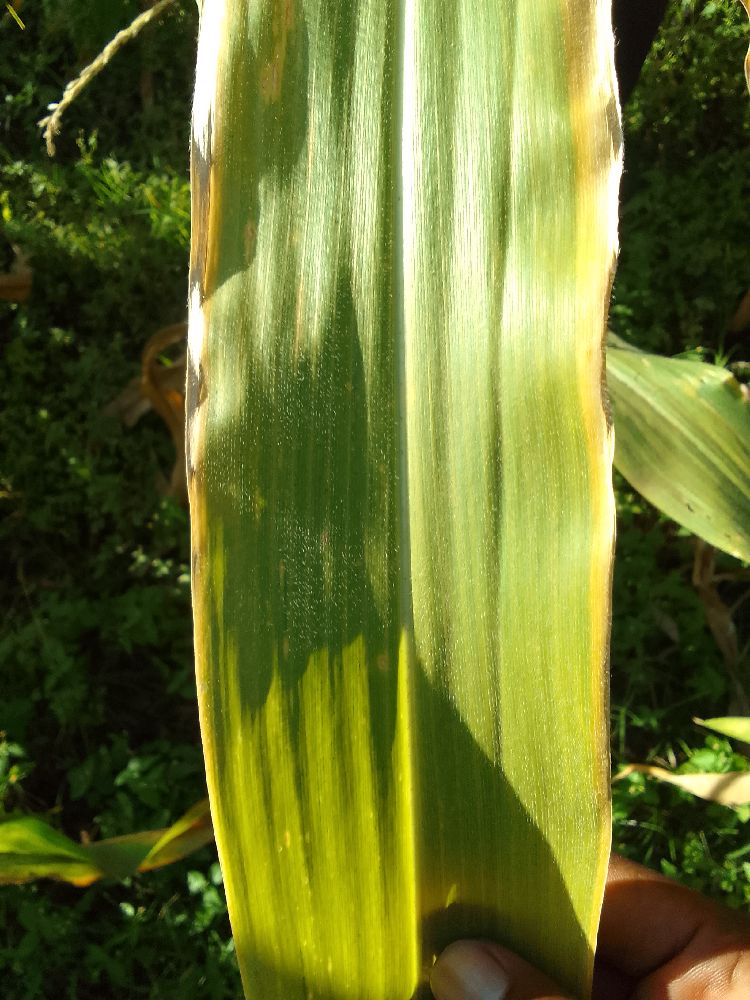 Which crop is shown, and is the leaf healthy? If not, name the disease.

maize, maize lethal necrosis
